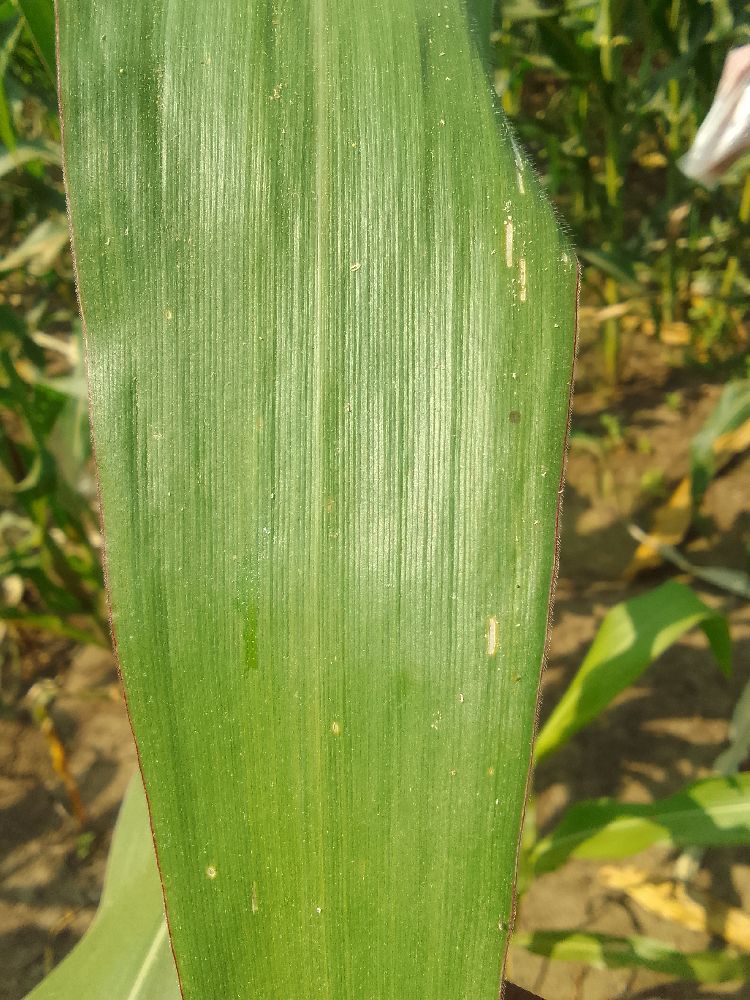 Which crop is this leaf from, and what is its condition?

maize, healthy
